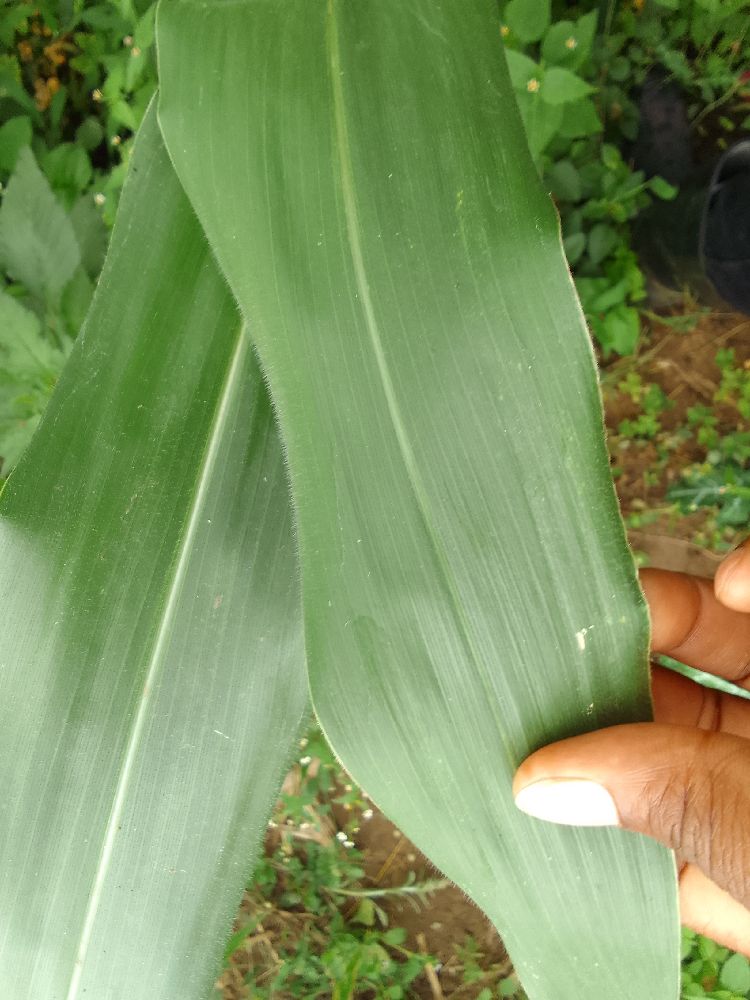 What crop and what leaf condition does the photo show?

maize, healthy
